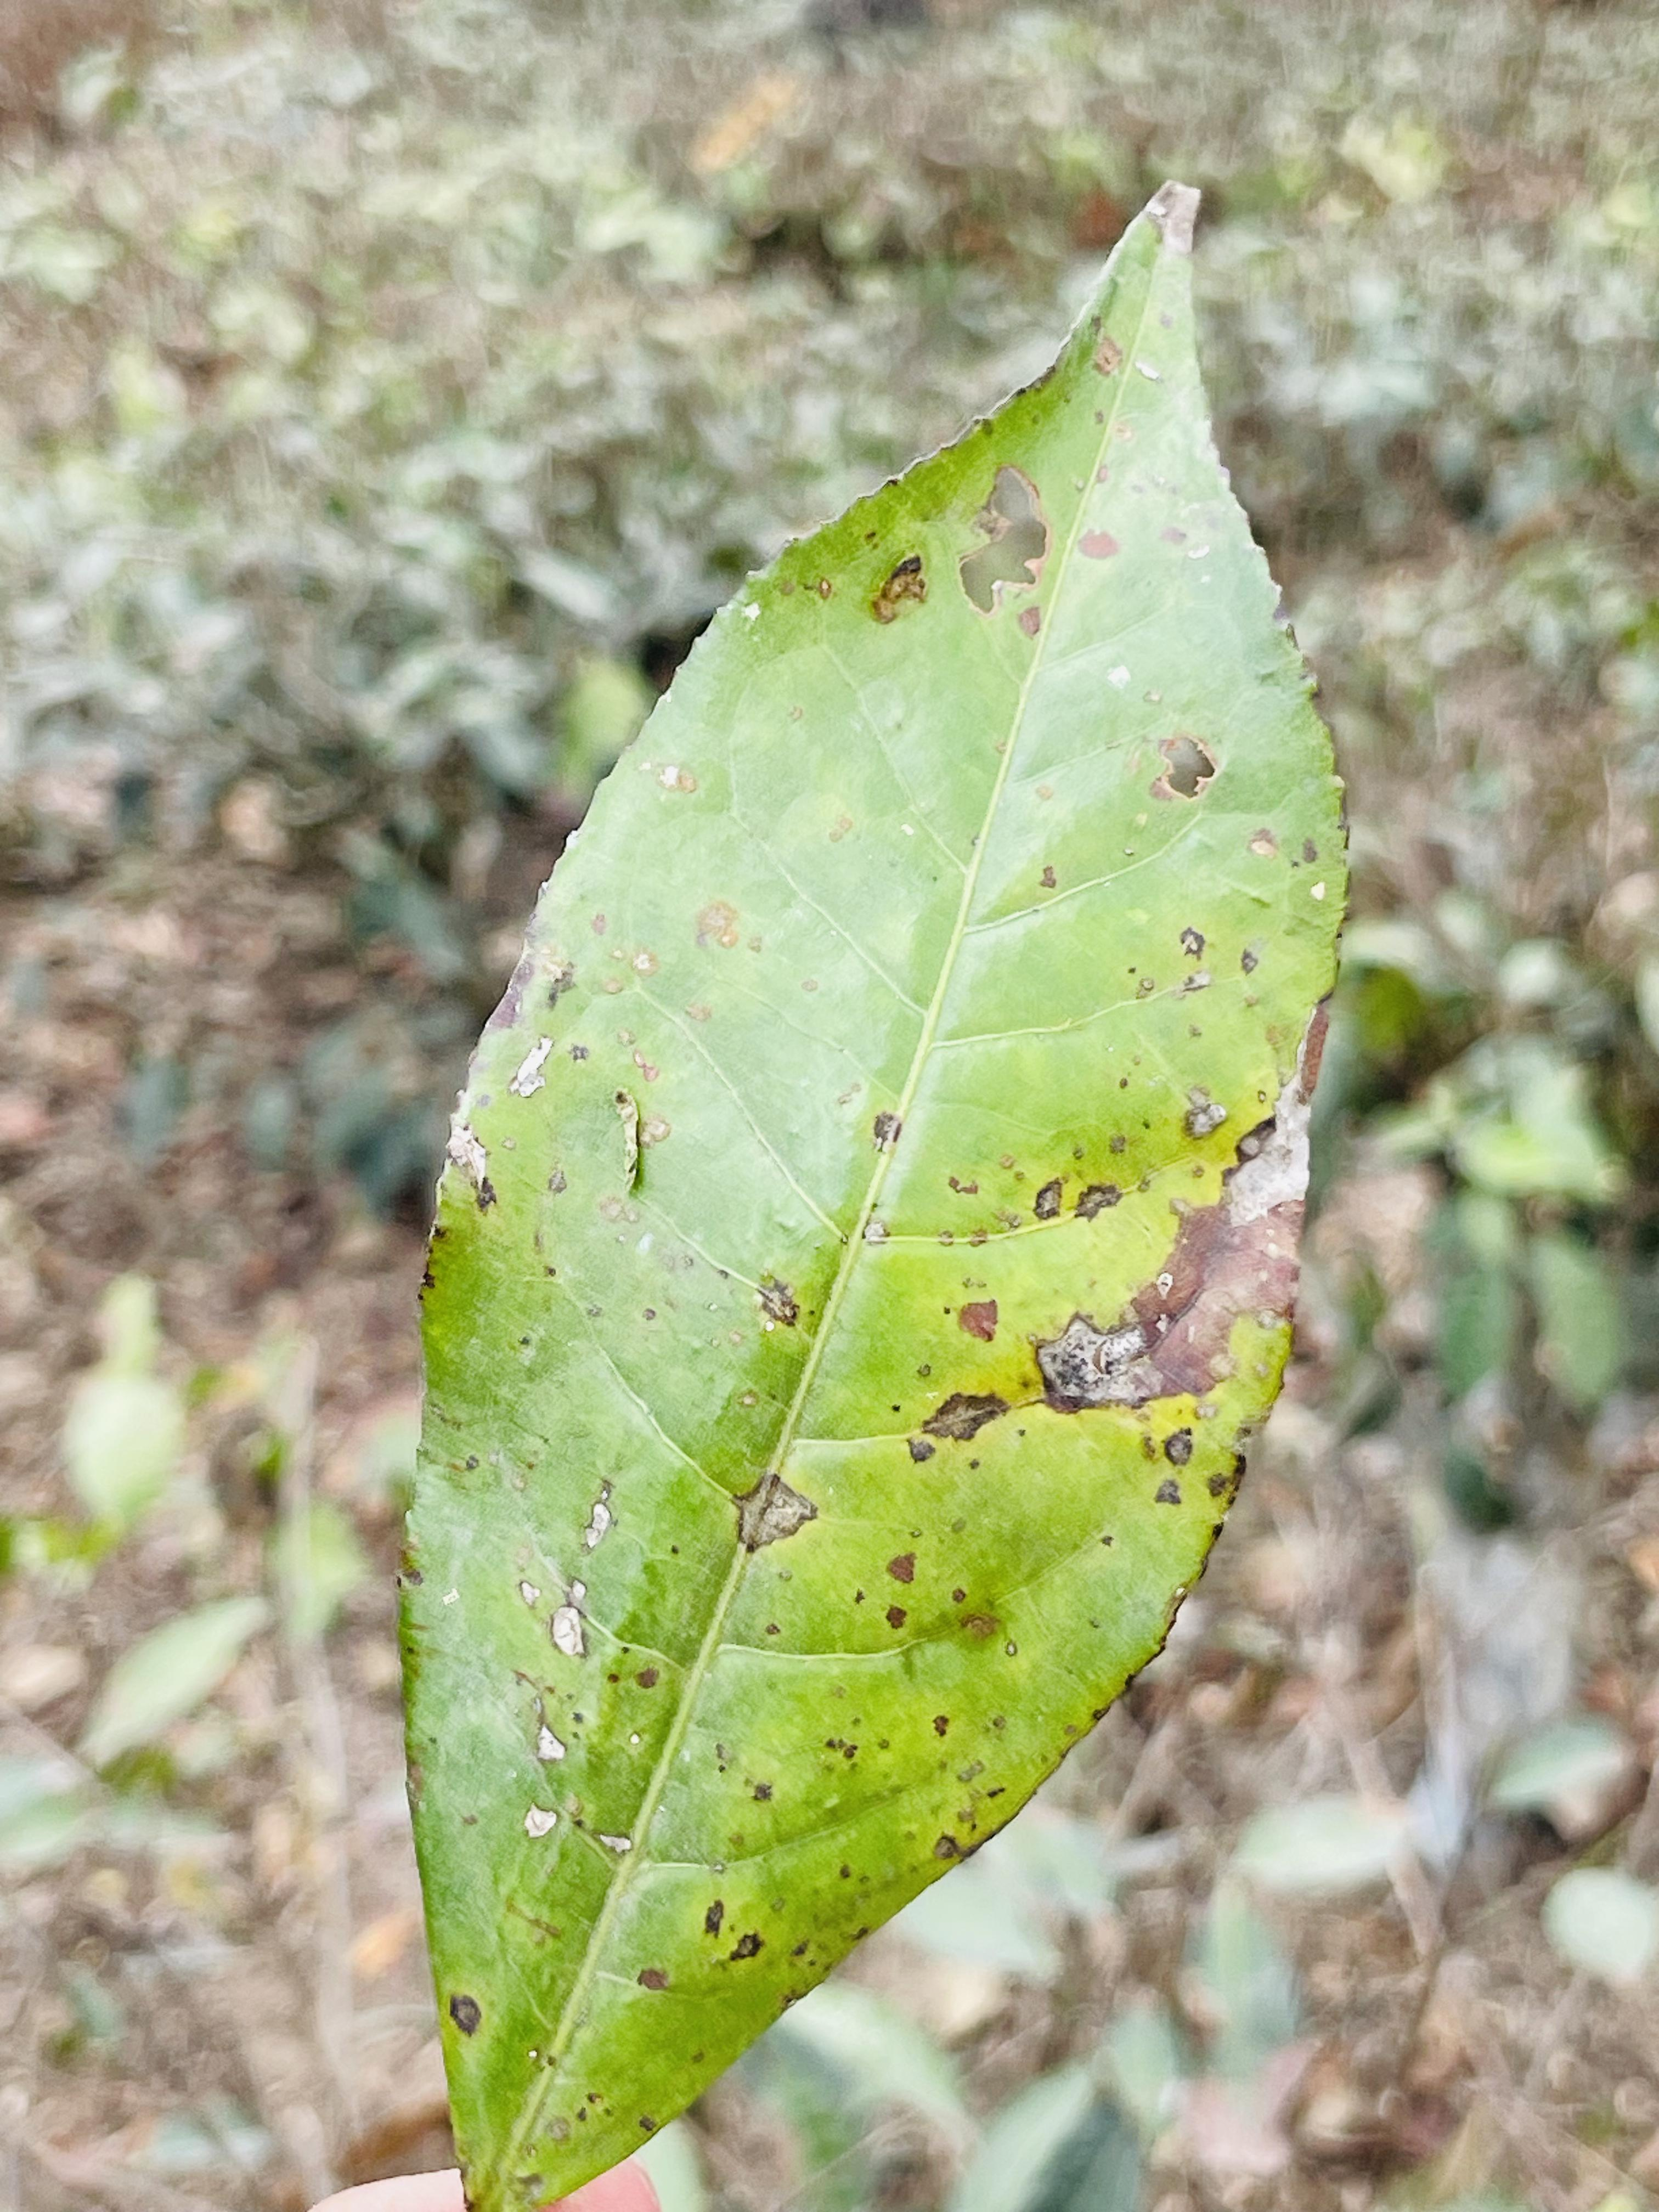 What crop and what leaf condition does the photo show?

tea, blight
